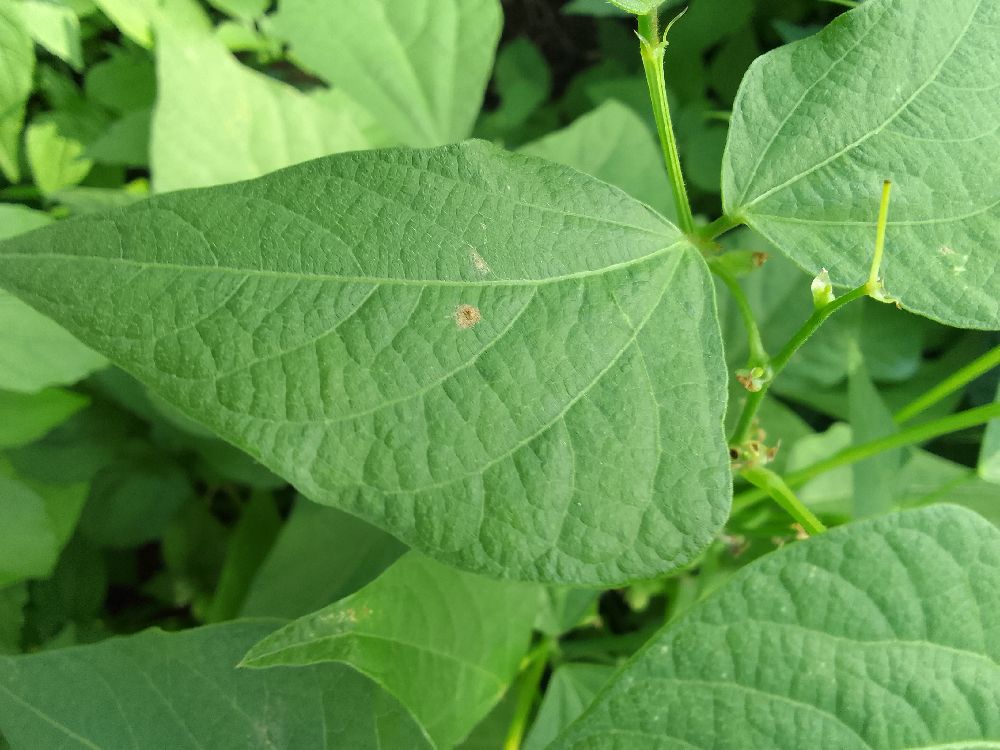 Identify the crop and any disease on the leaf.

common bean, healthy
